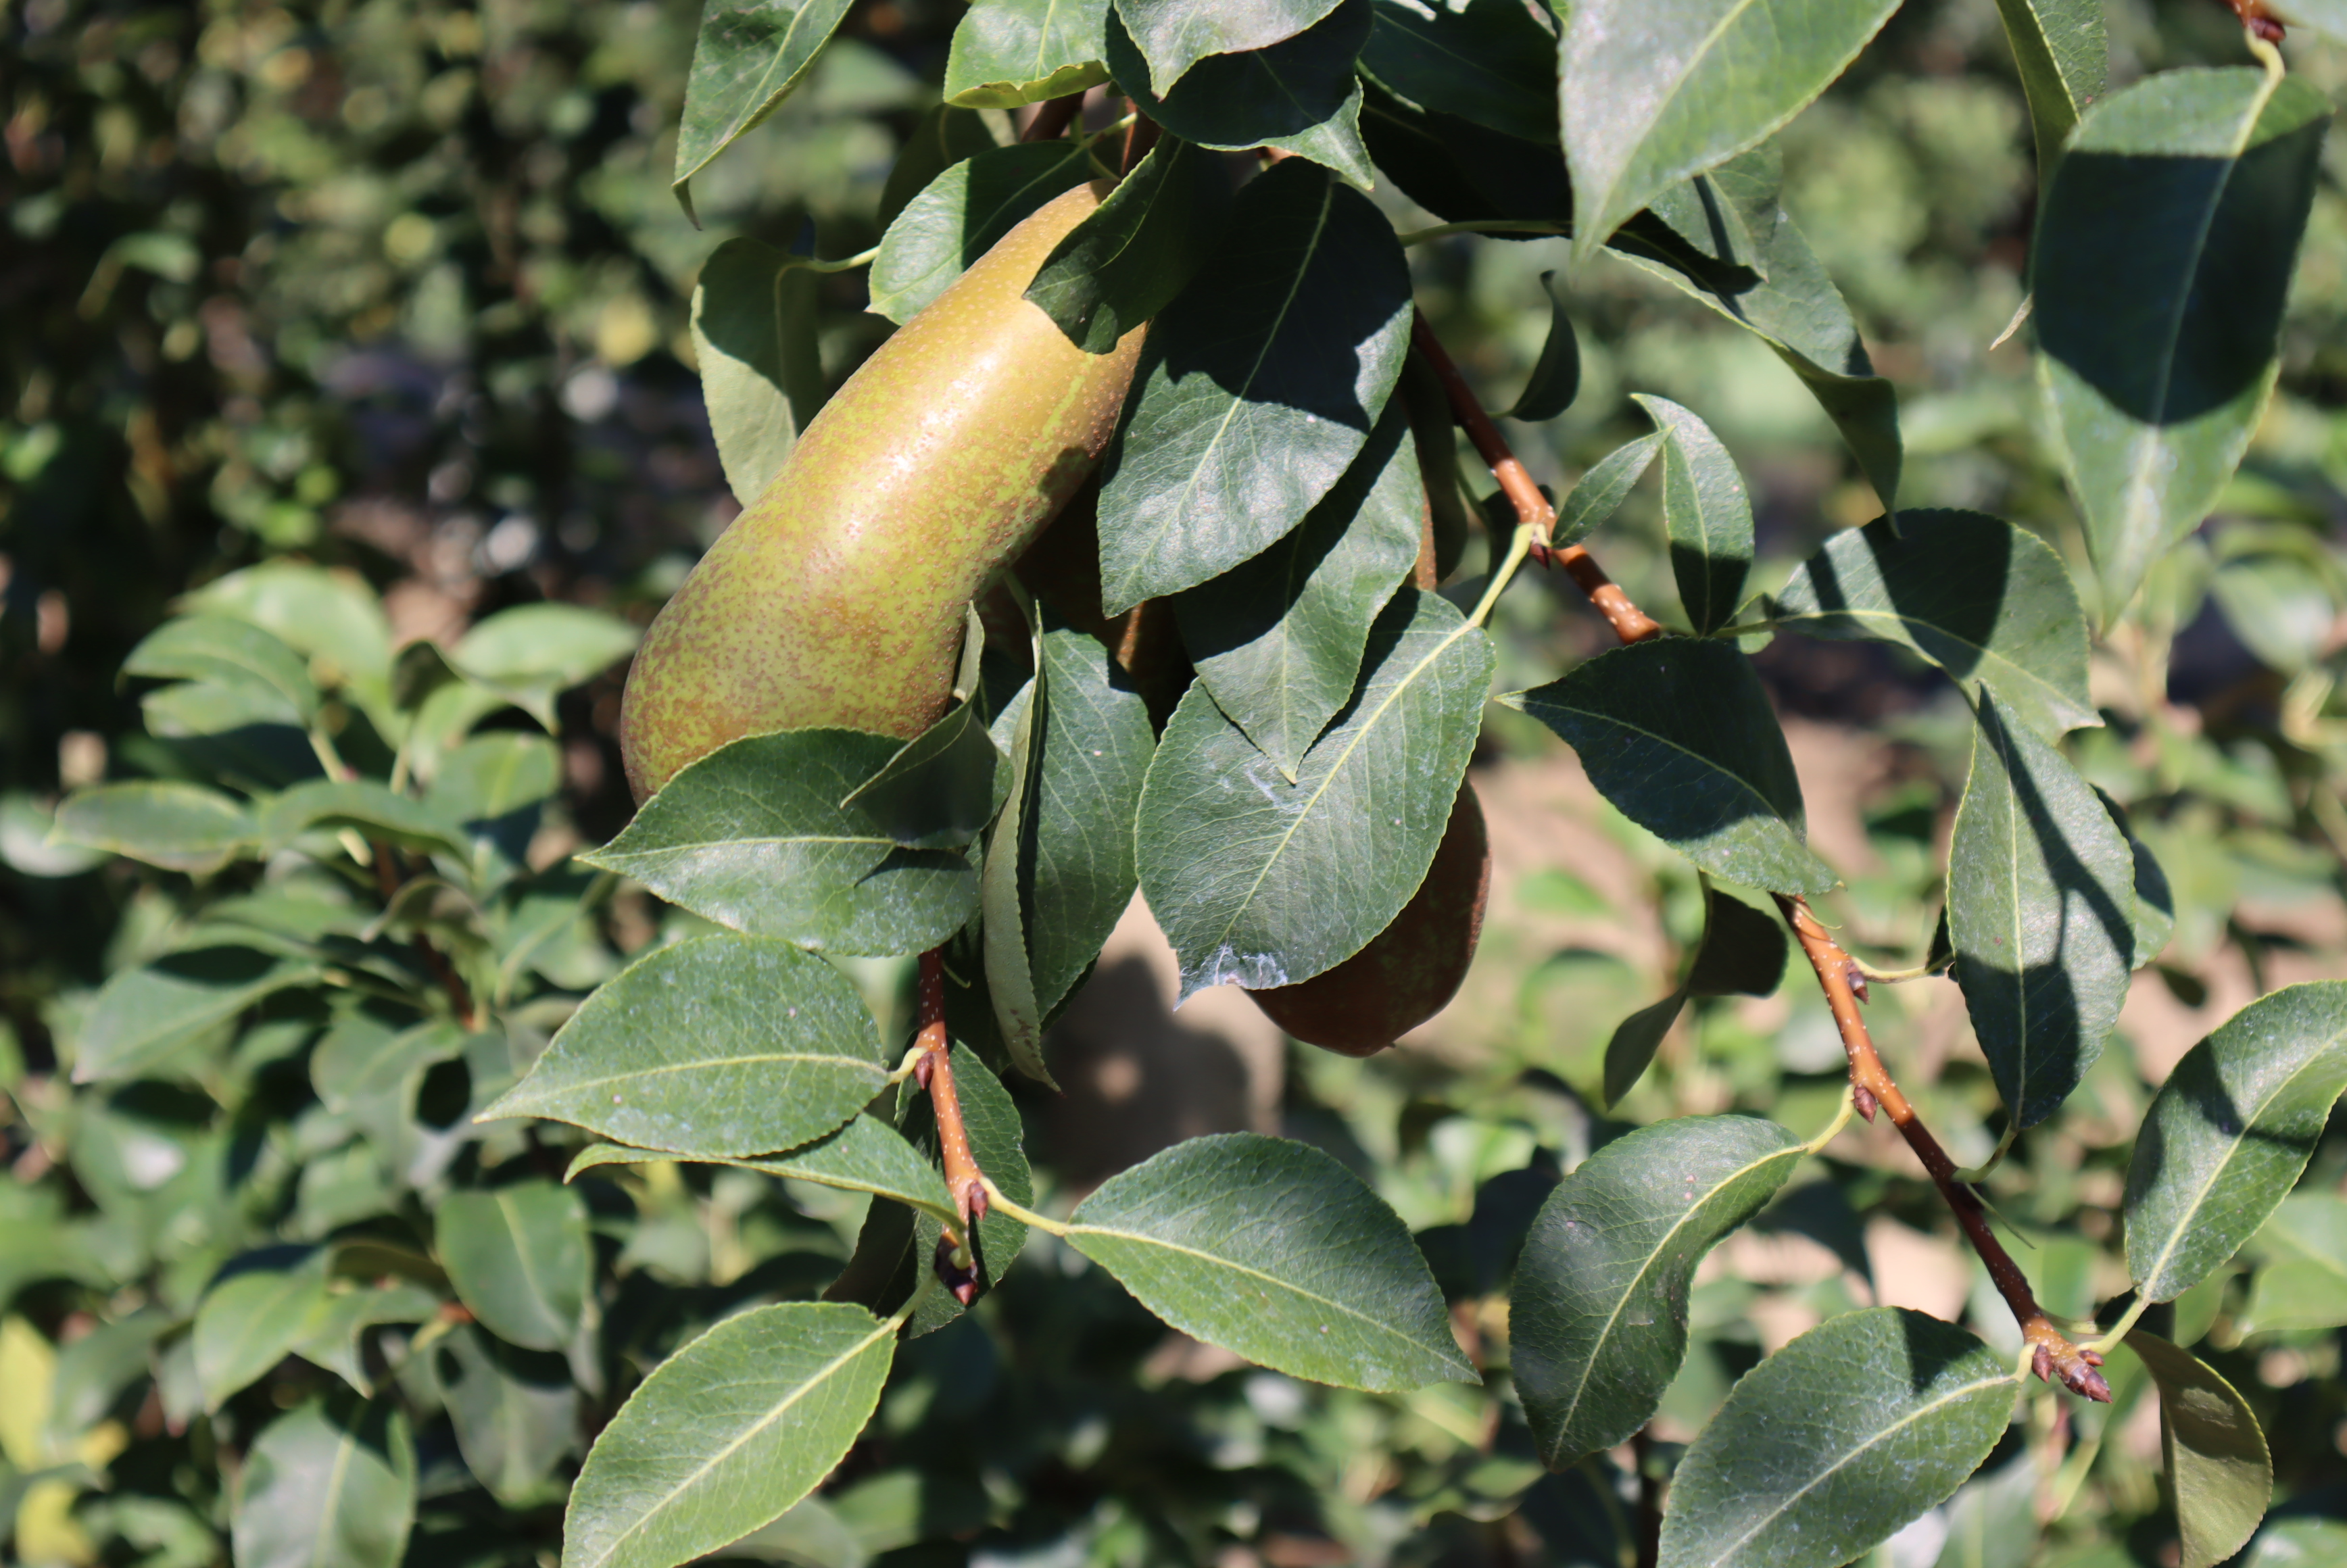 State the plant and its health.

pear, healthy
